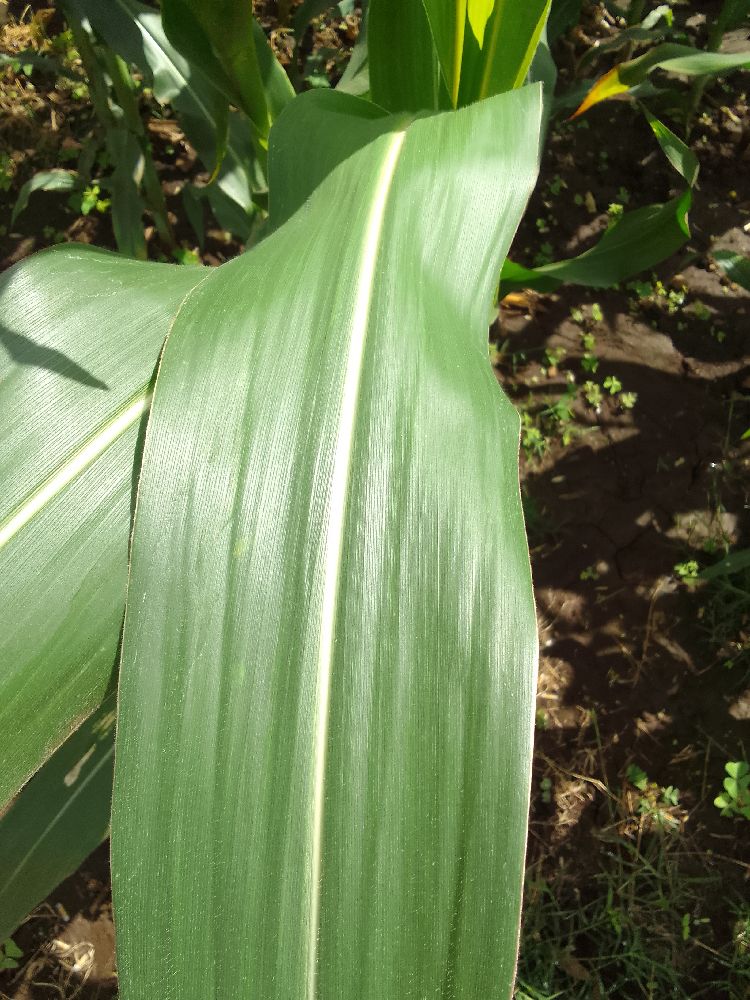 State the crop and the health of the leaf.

maize, healthy
